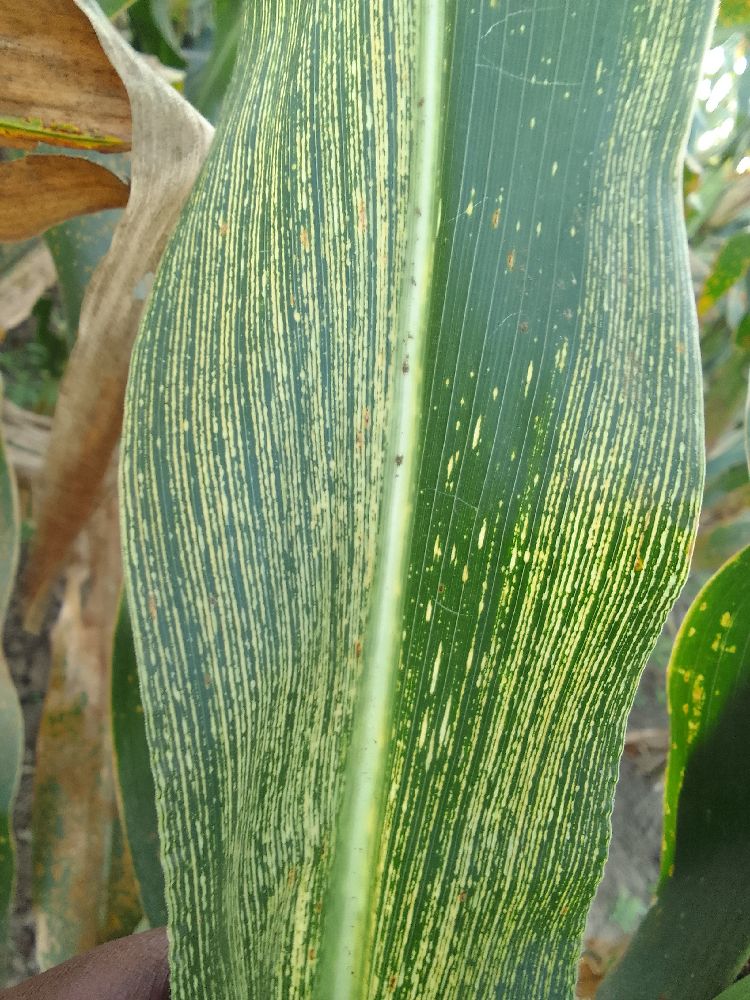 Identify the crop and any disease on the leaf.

maize, maize streak virus
